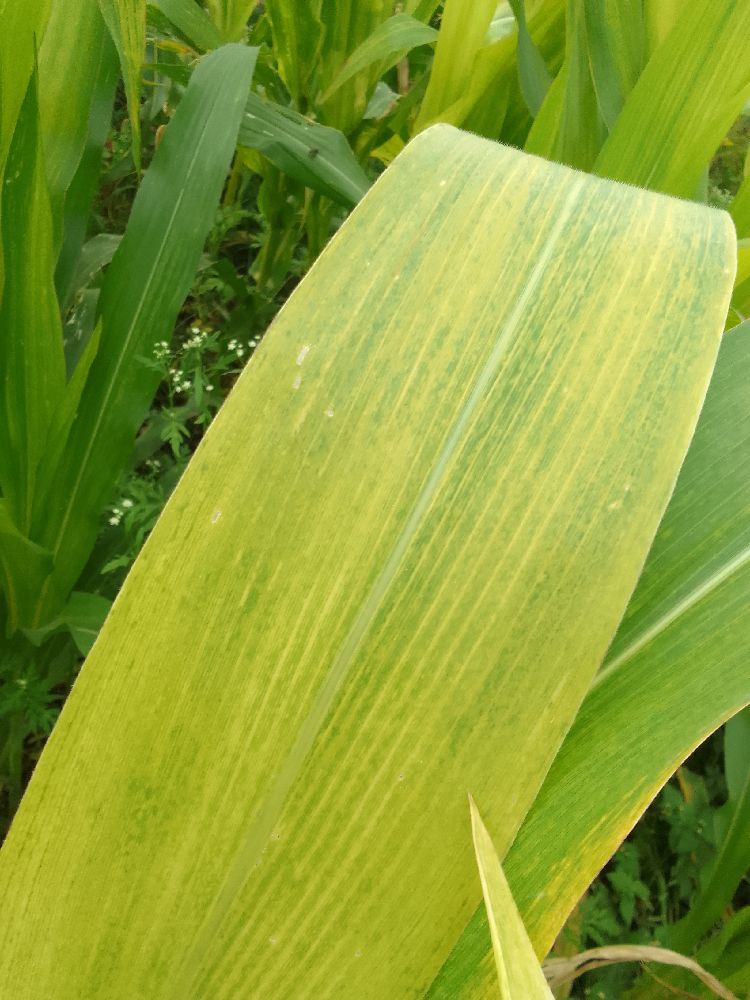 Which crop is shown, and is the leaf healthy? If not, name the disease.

maize, maize lethal necrosis
